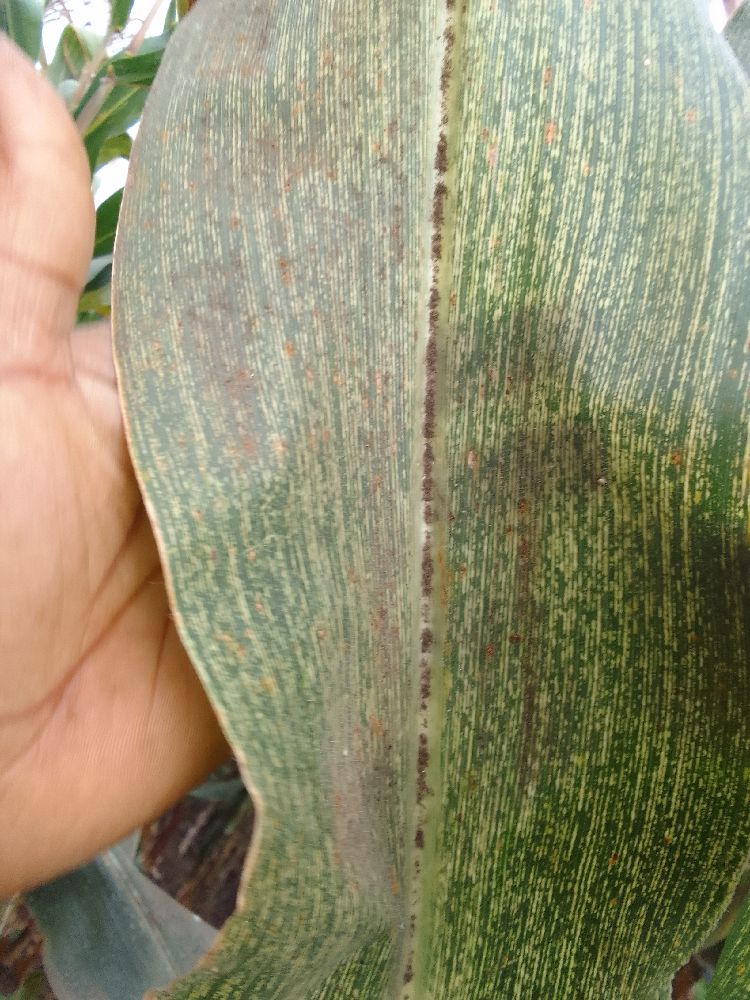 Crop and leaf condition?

maize, maize streak virus
